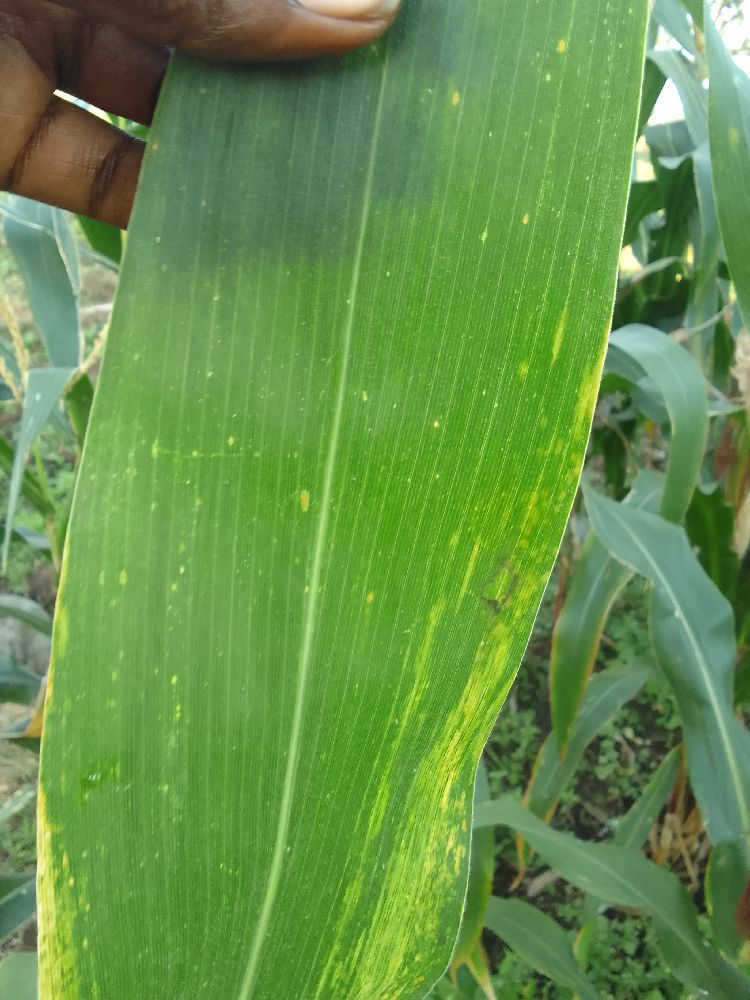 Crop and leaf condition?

maize, maize lethal necrosis
